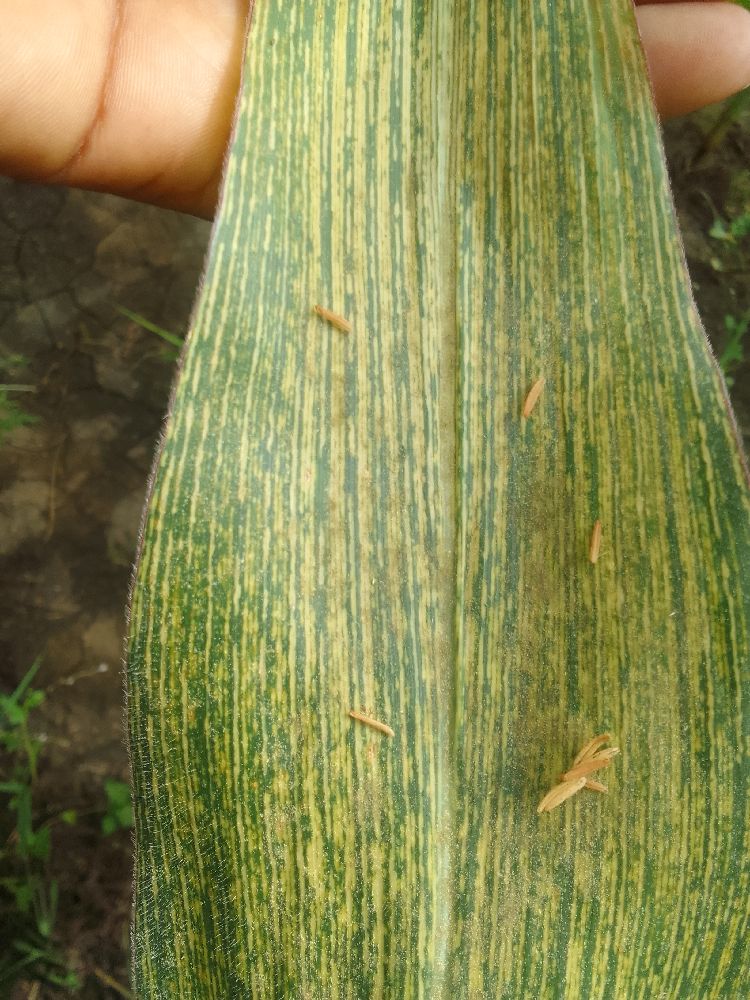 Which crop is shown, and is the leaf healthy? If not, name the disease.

maize, maize streak virus
